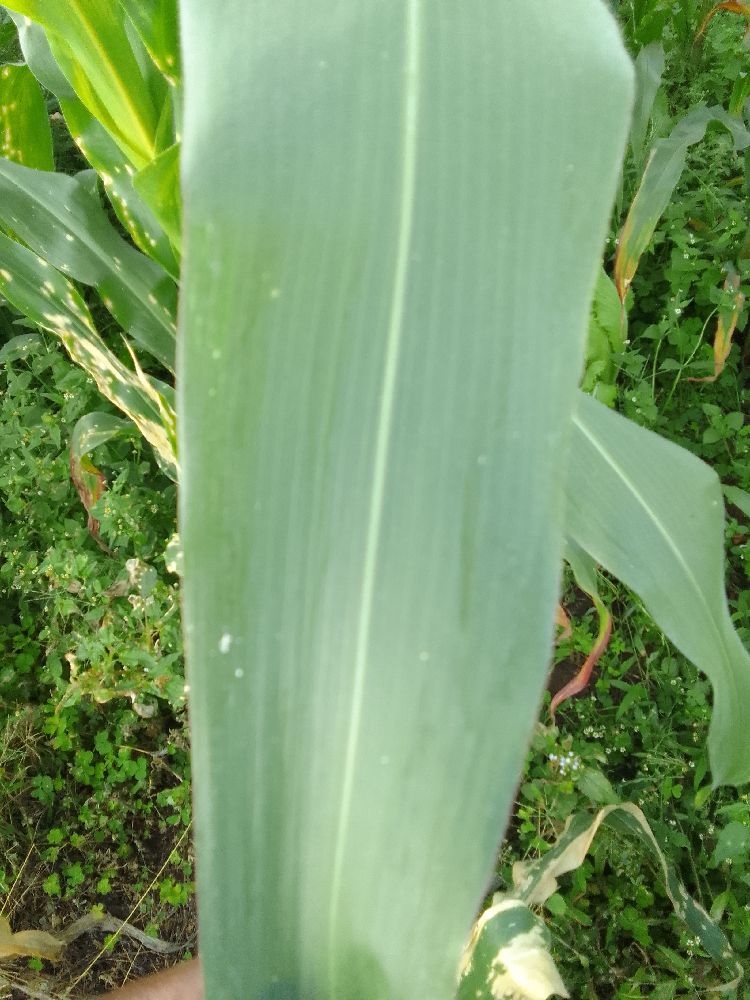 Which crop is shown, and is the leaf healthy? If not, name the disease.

maize, healthy
